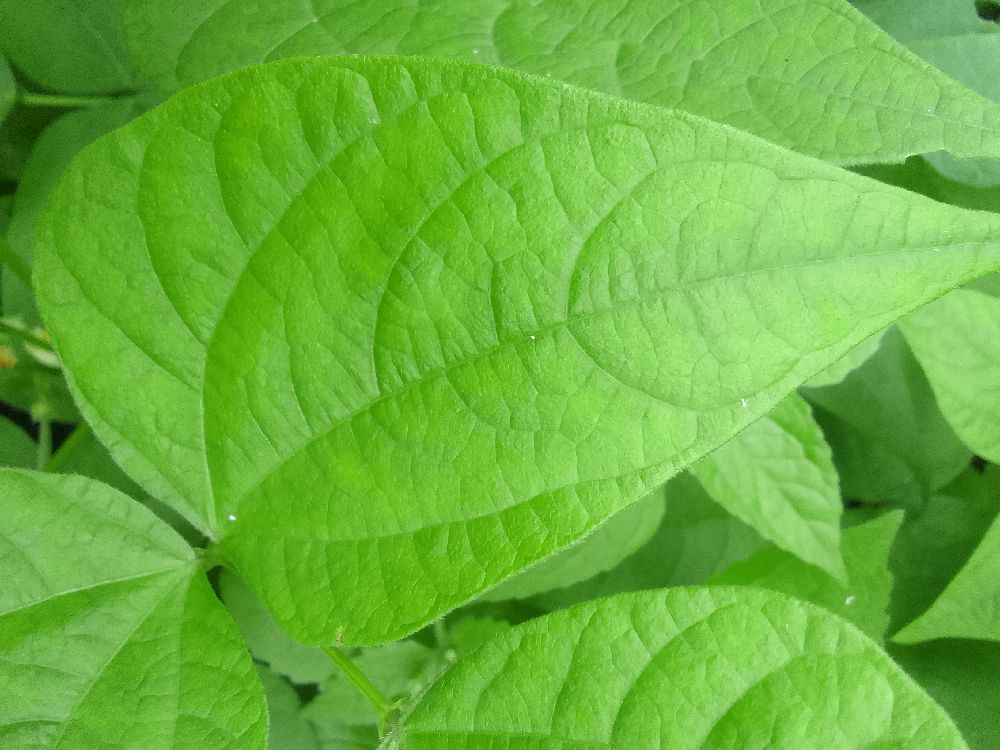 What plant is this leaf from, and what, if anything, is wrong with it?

common bean, healthy
